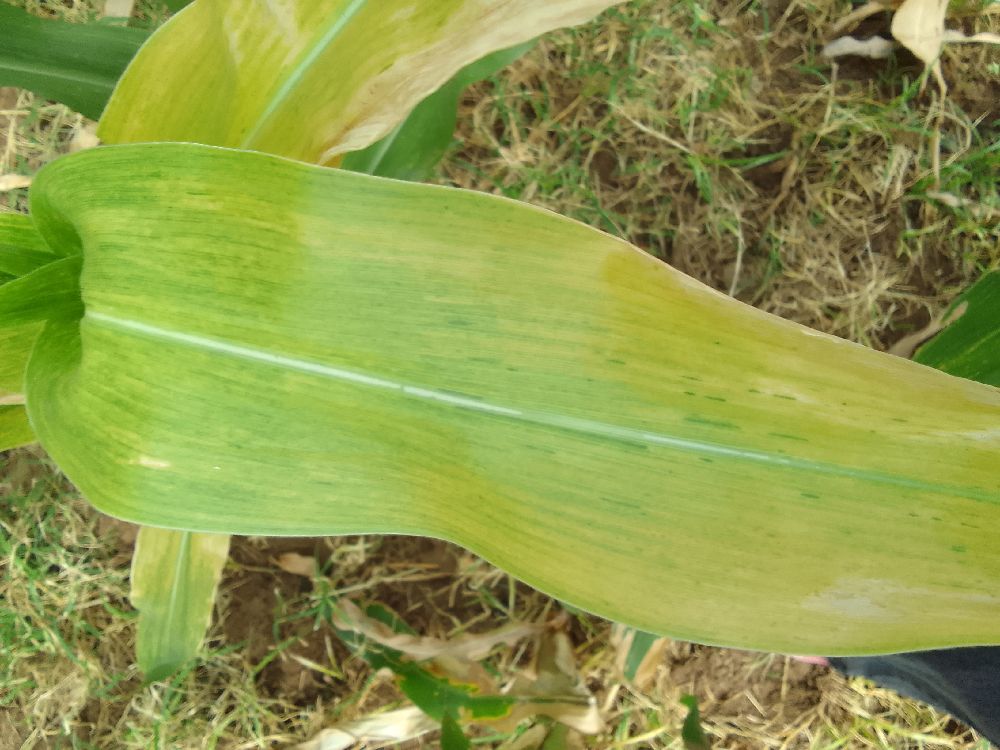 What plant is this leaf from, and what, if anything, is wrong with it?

maize, maize lethal necrosis
